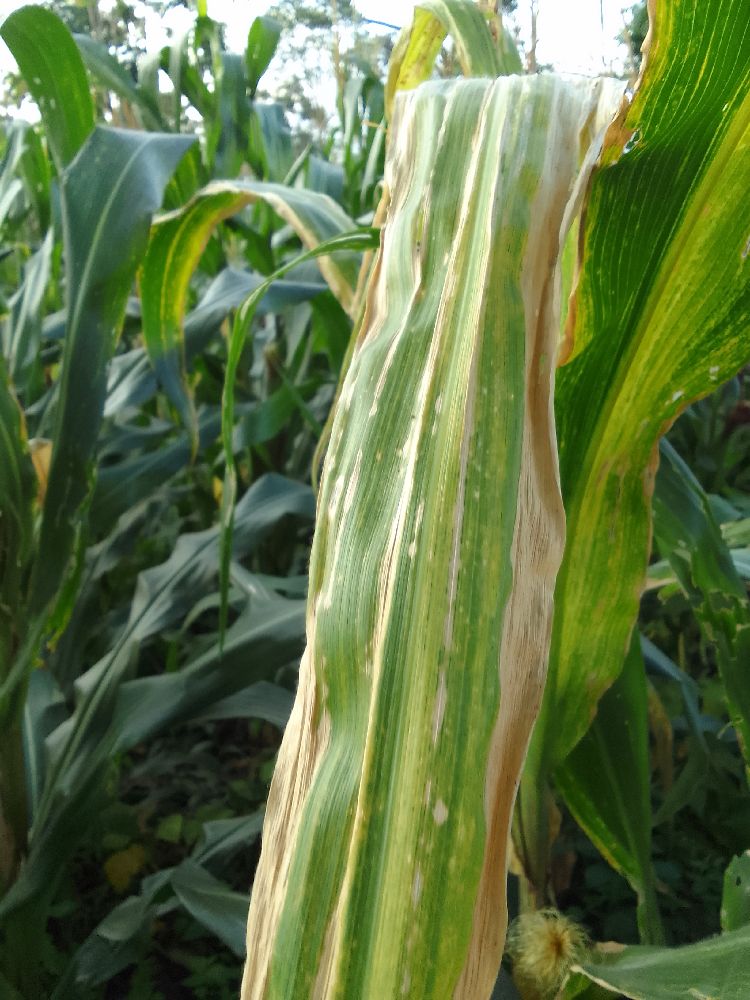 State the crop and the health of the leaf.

maize, maize lethal necrosis
